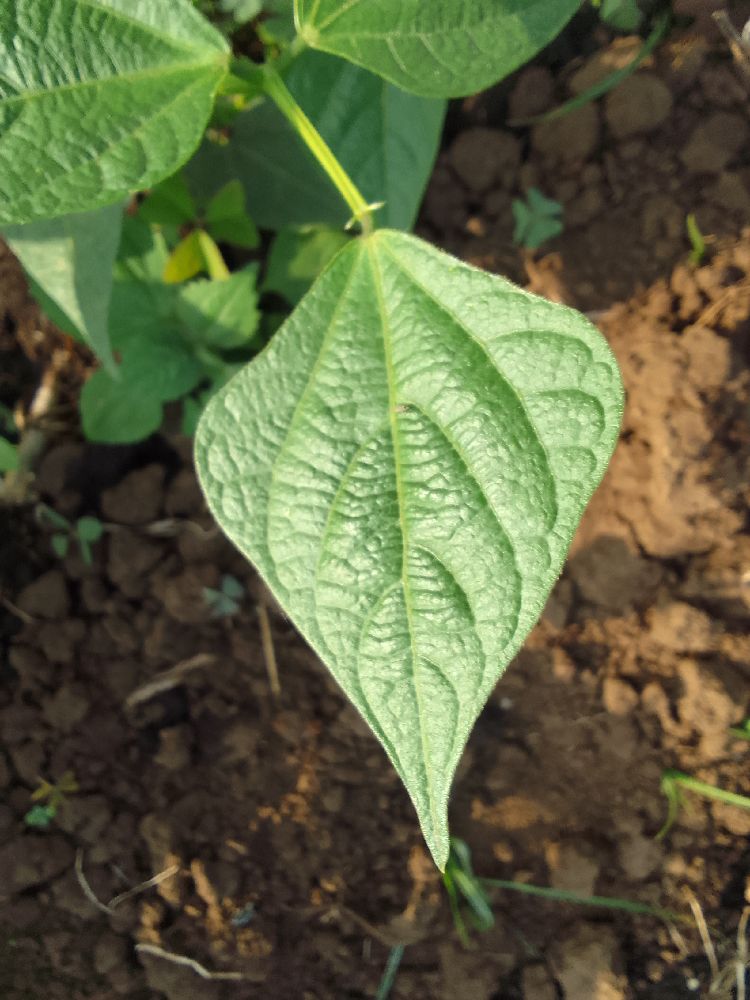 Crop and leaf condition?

common bean, healthy
